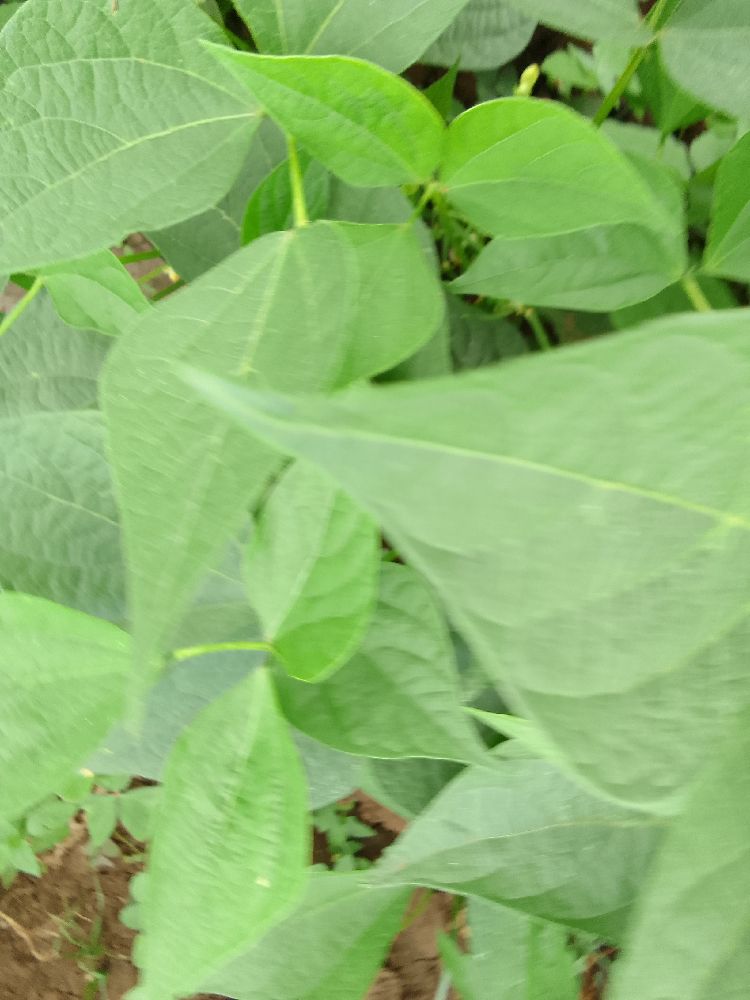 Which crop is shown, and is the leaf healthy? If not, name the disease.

common bean, healthy
